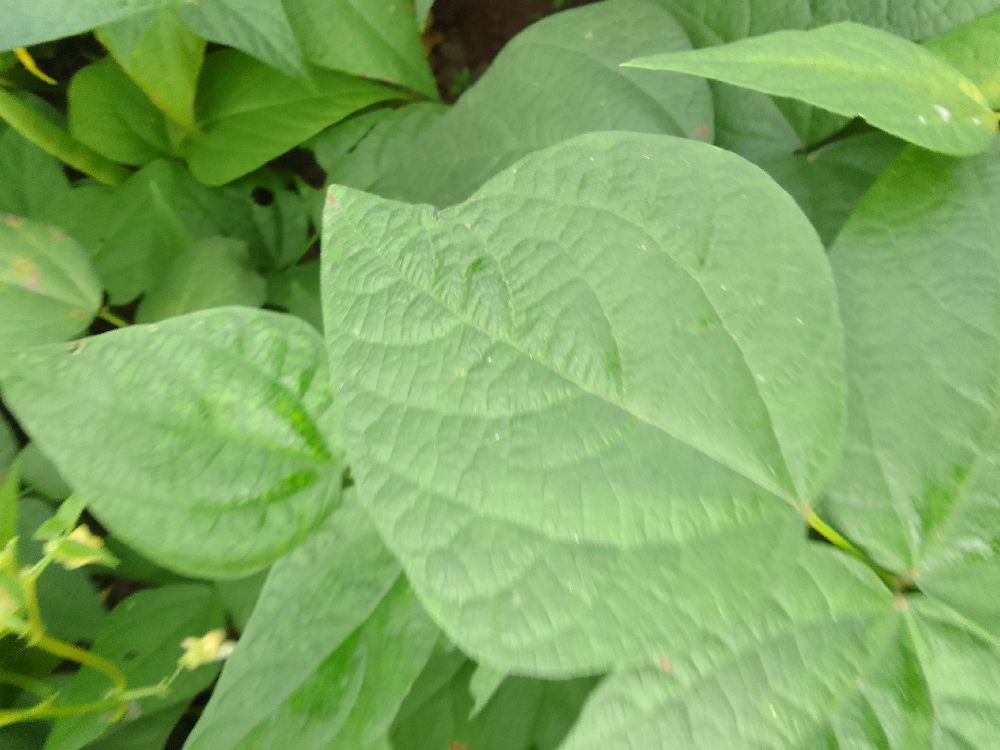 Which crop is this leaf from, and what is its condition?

common bean, healthy
